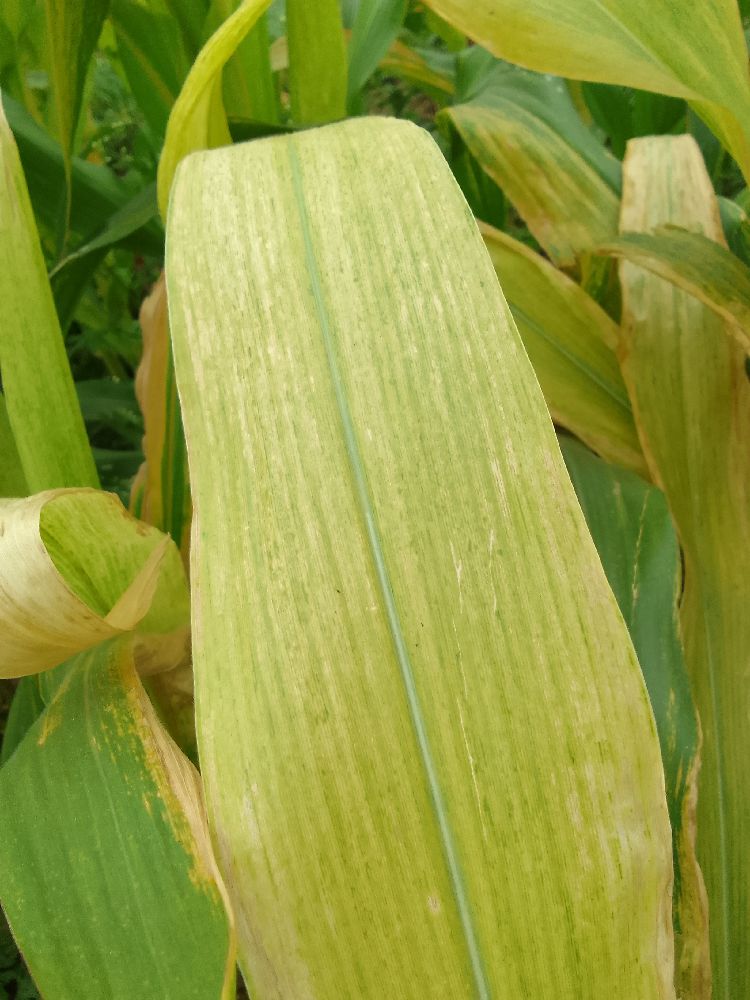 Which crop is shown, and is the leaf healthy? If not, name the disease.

maize, maize lethal necrosis
